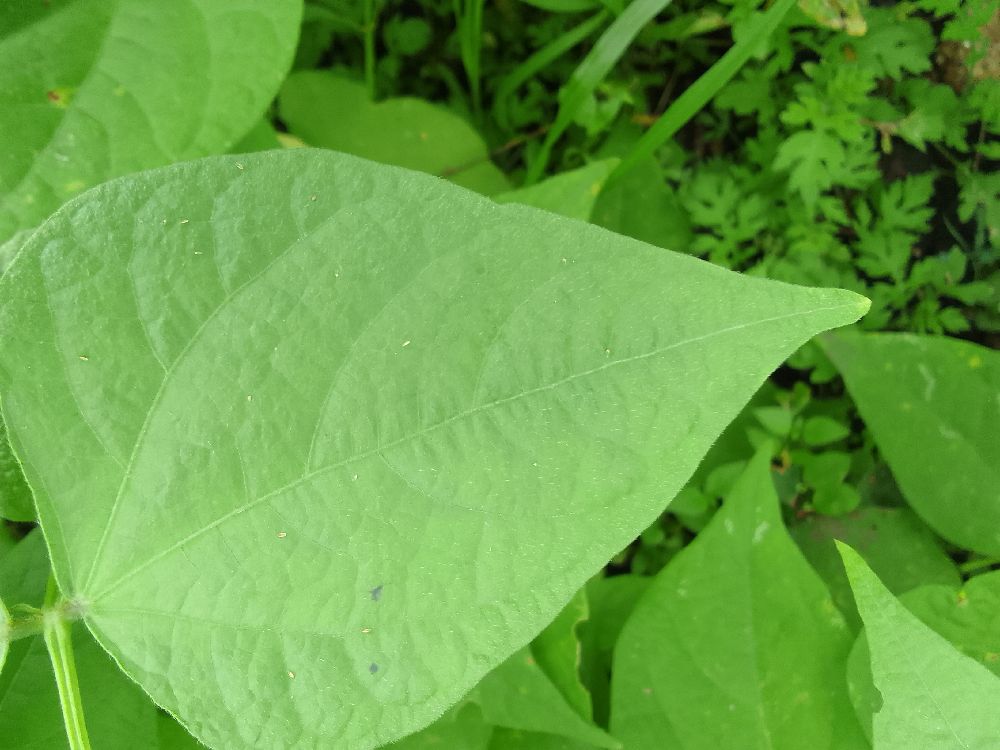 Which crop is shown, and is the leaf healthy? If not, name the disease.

common bean, healthy
